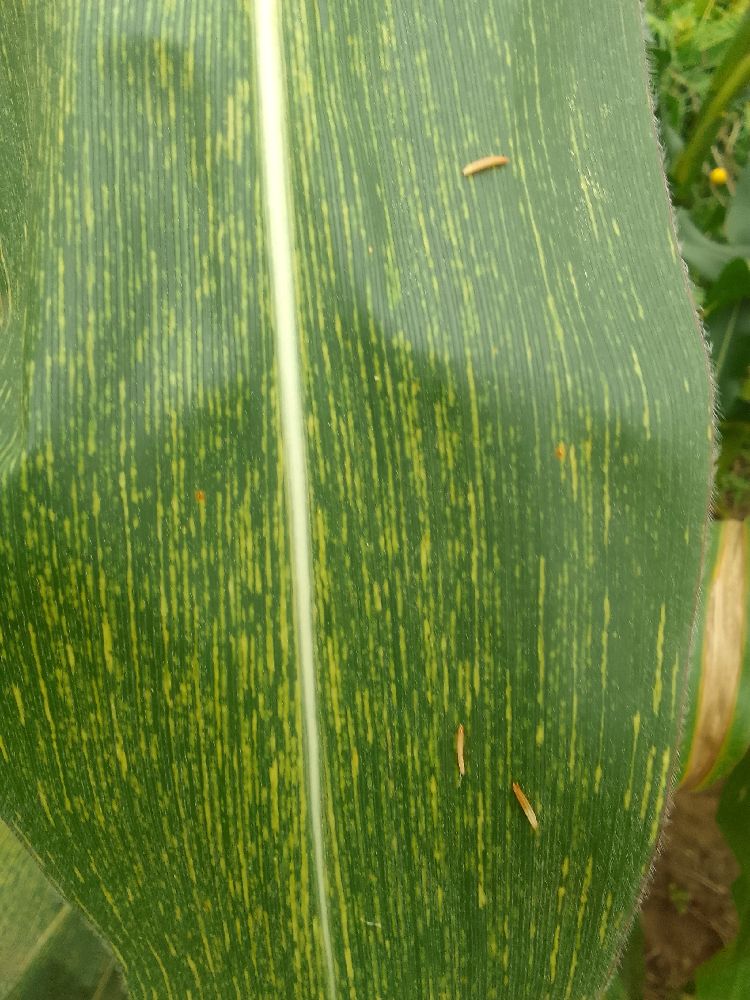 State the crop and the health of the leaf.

maize, maize streak virus
